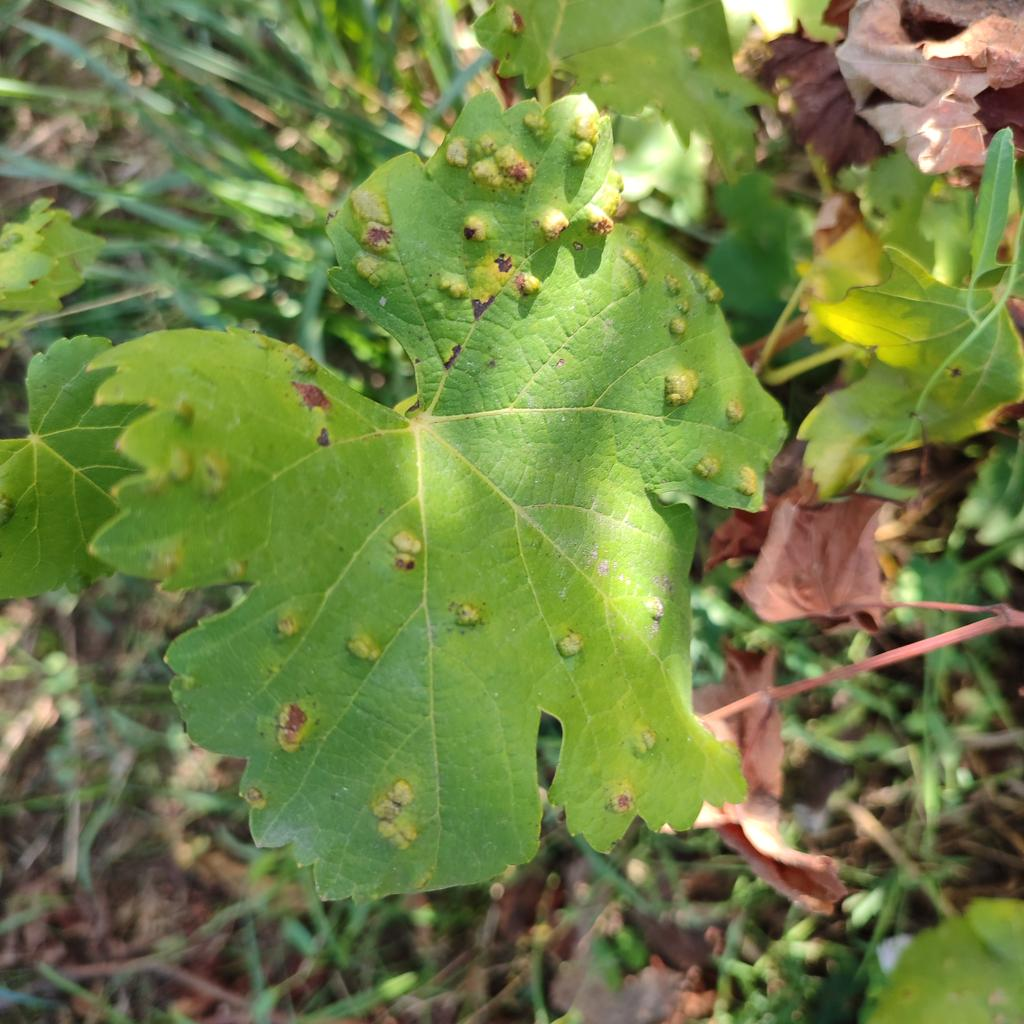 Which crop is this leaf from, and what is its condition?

grapevine, erineum mite
